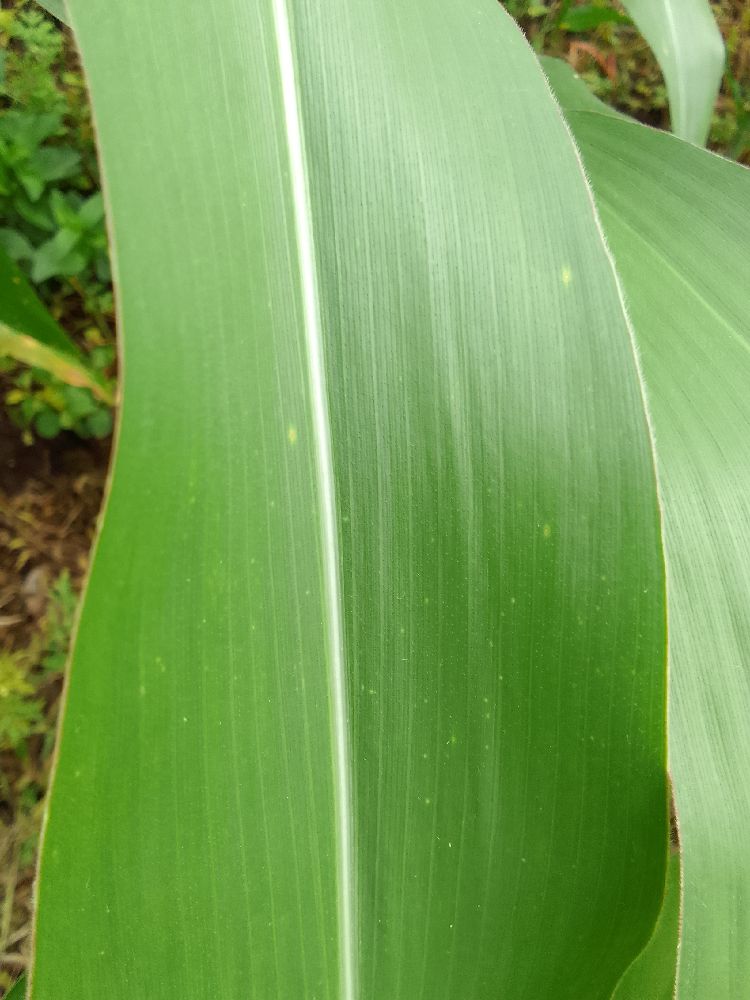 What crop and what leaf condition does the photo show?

maize, healthy
